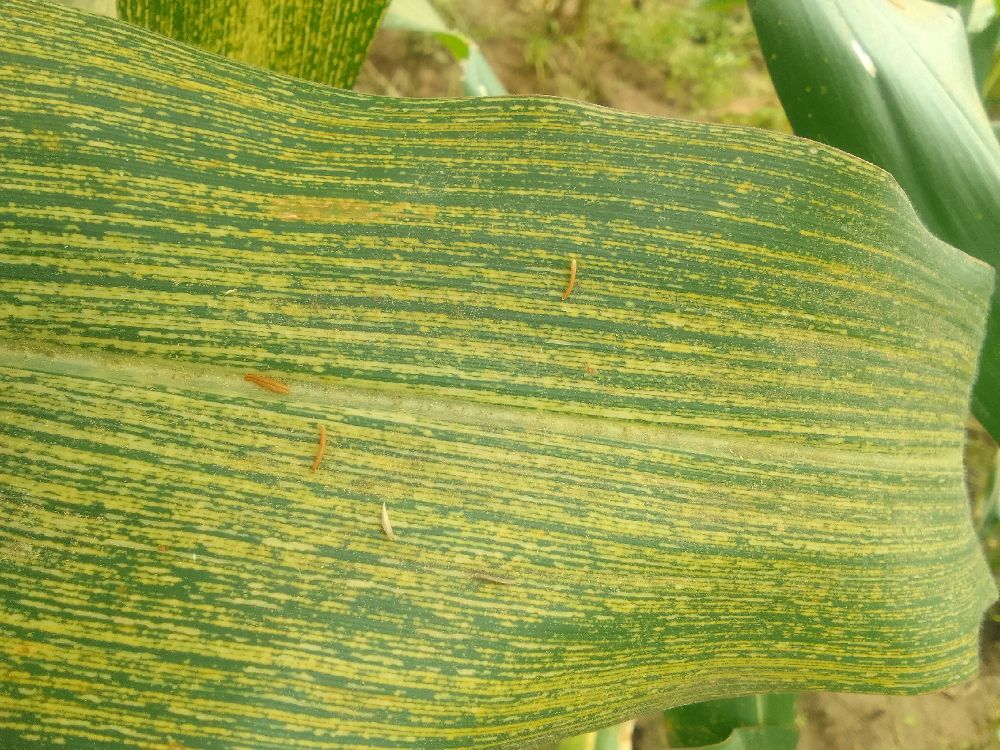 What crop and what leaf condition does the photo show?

maize, maize streak virus
